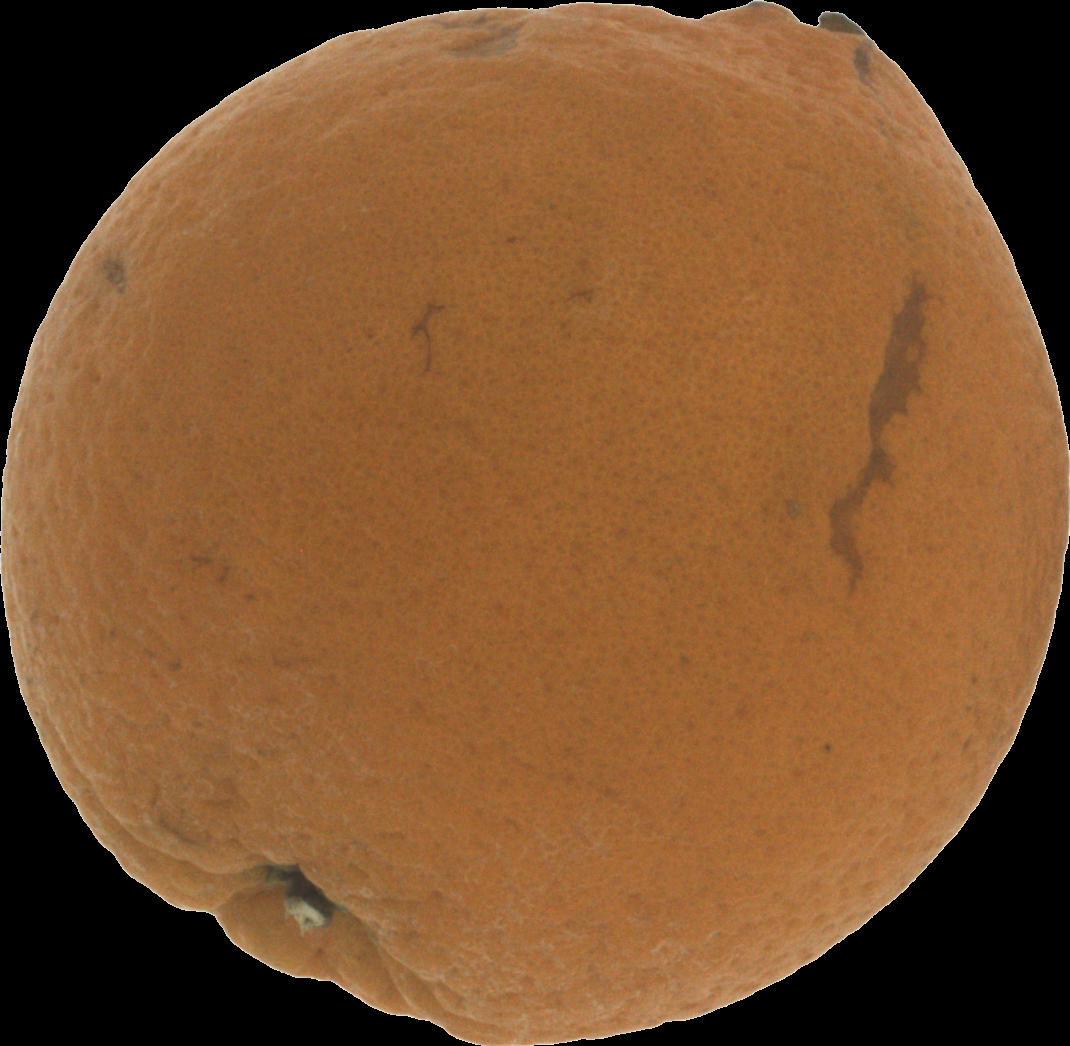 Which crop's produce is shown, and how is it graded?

orange, bad
